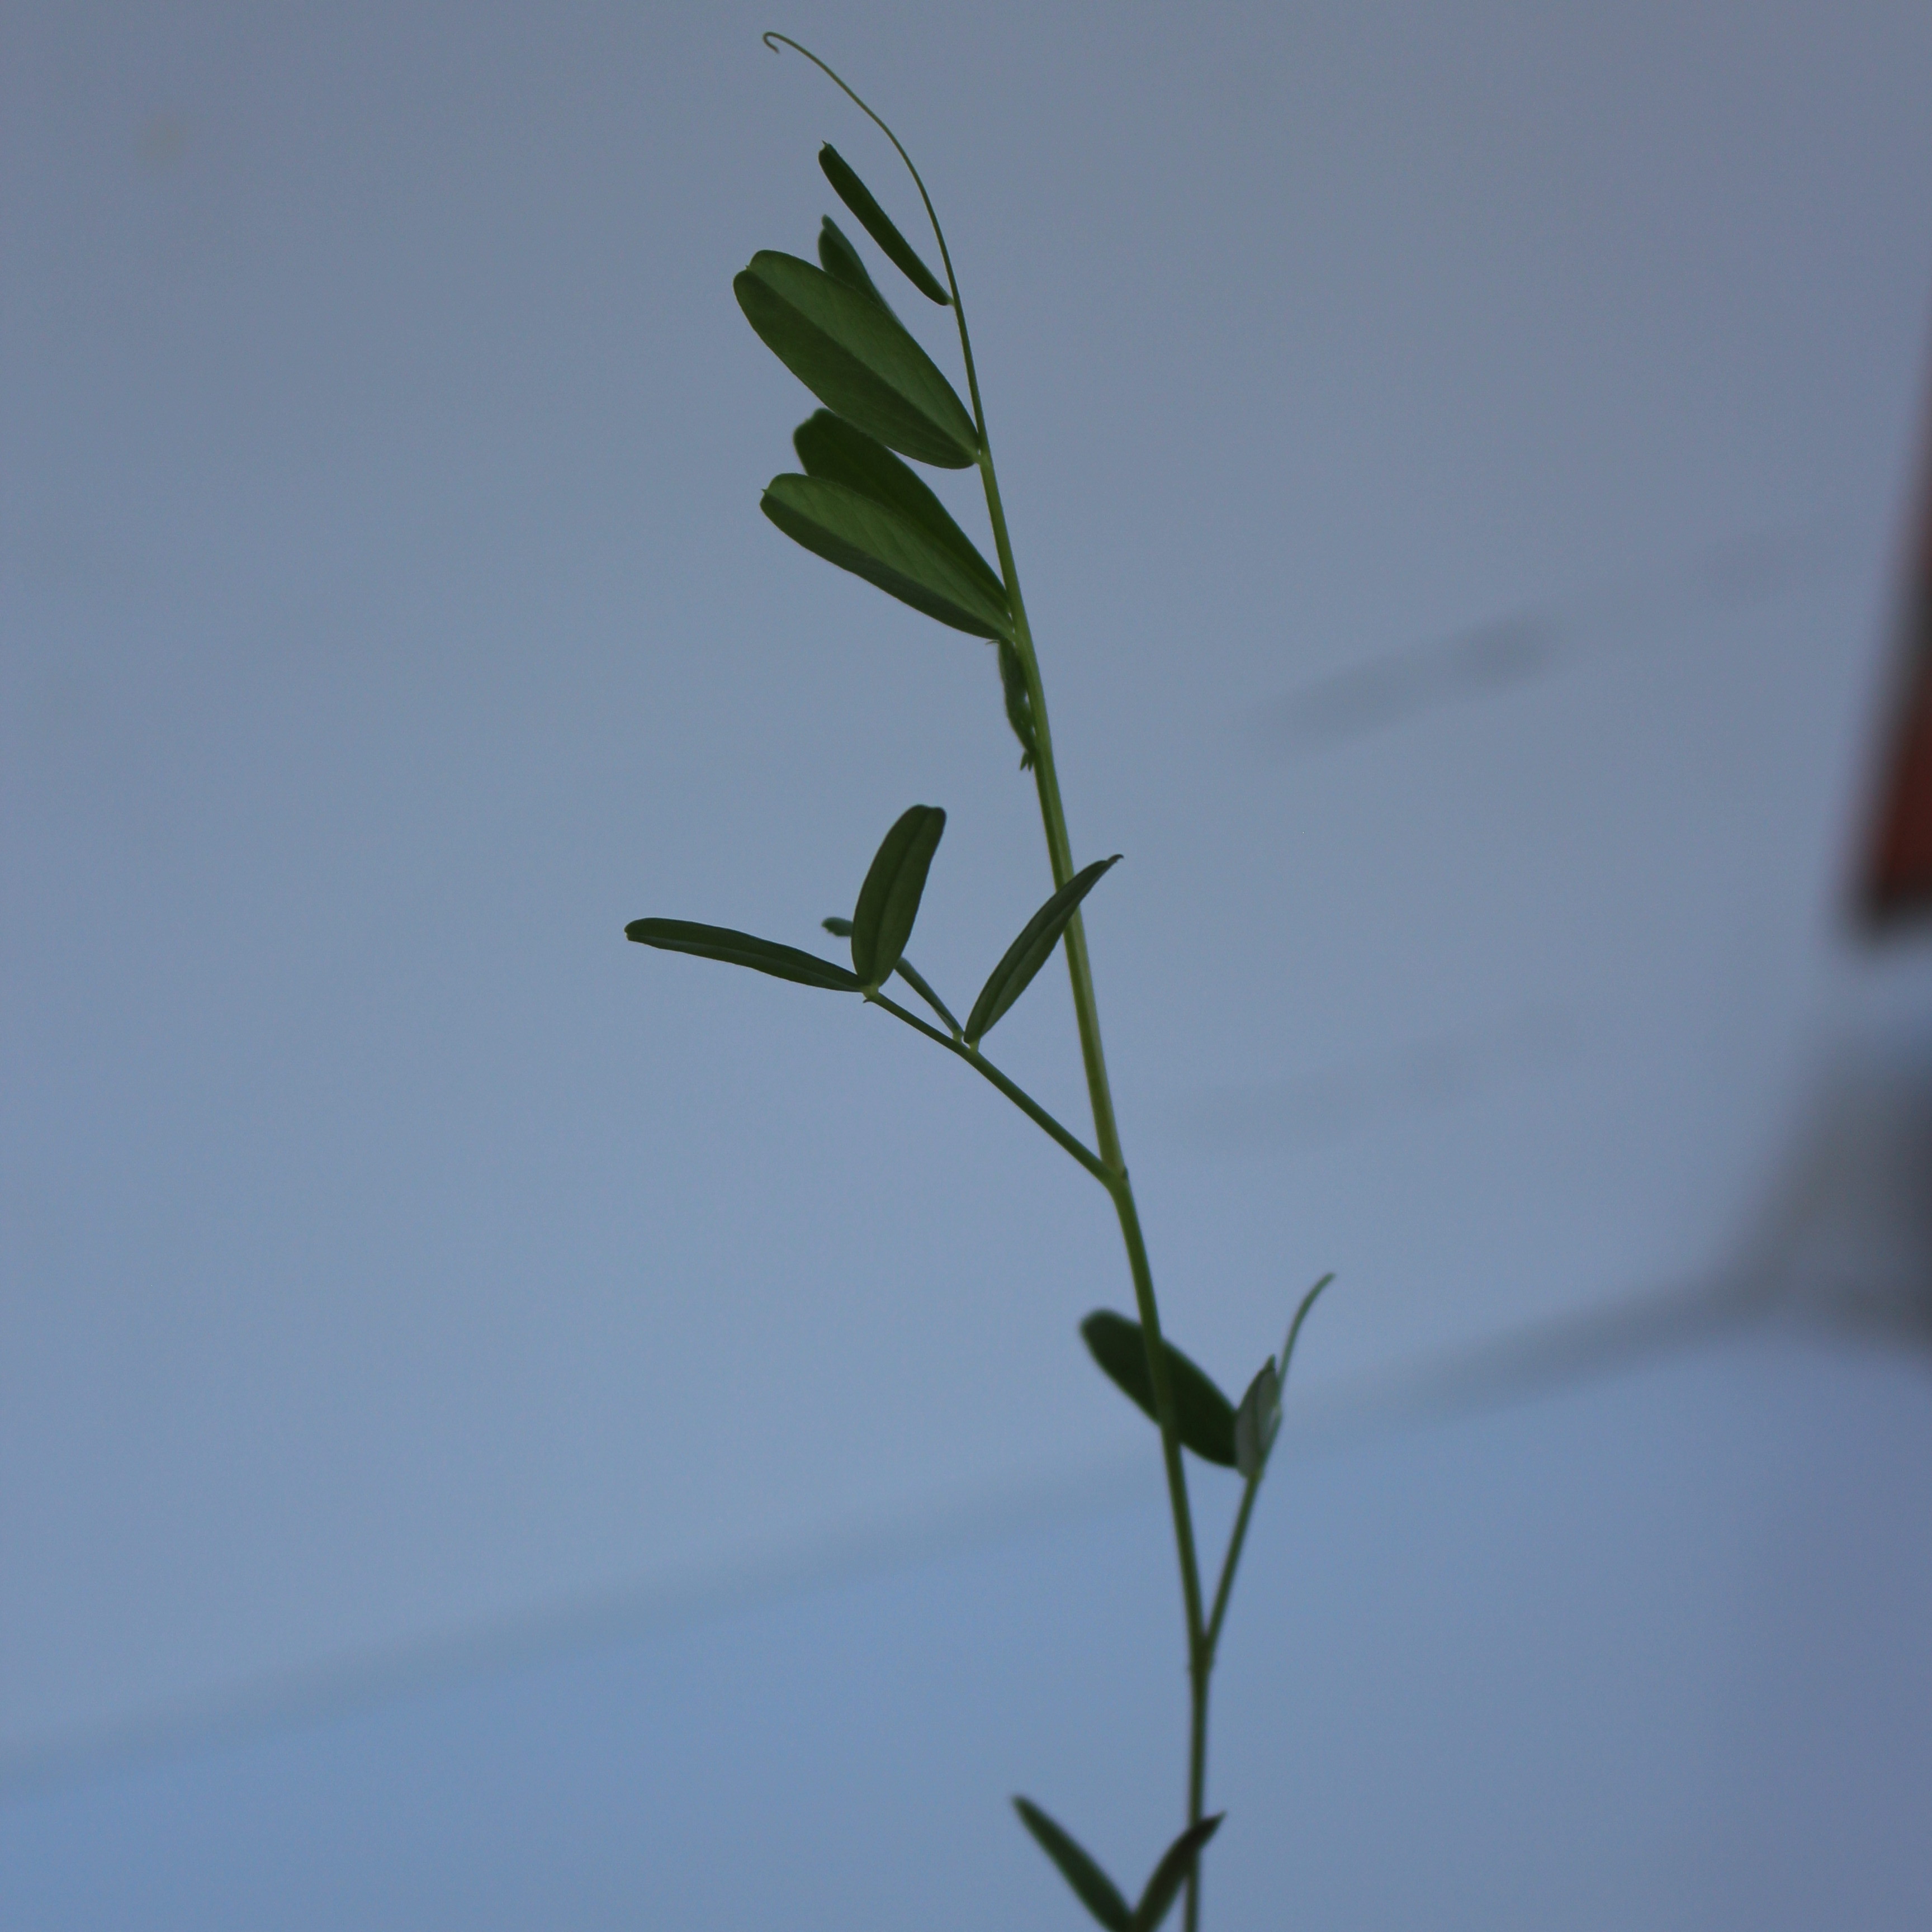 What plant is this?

Vicia sativa
